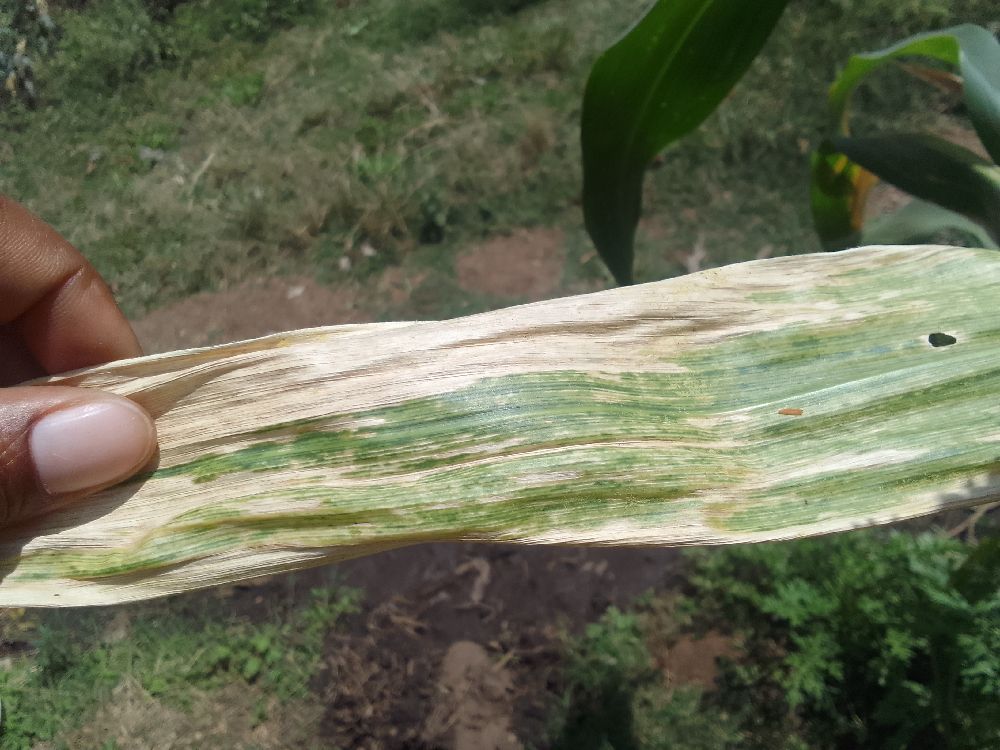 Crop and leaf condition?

maize, maize lethal necrosis
